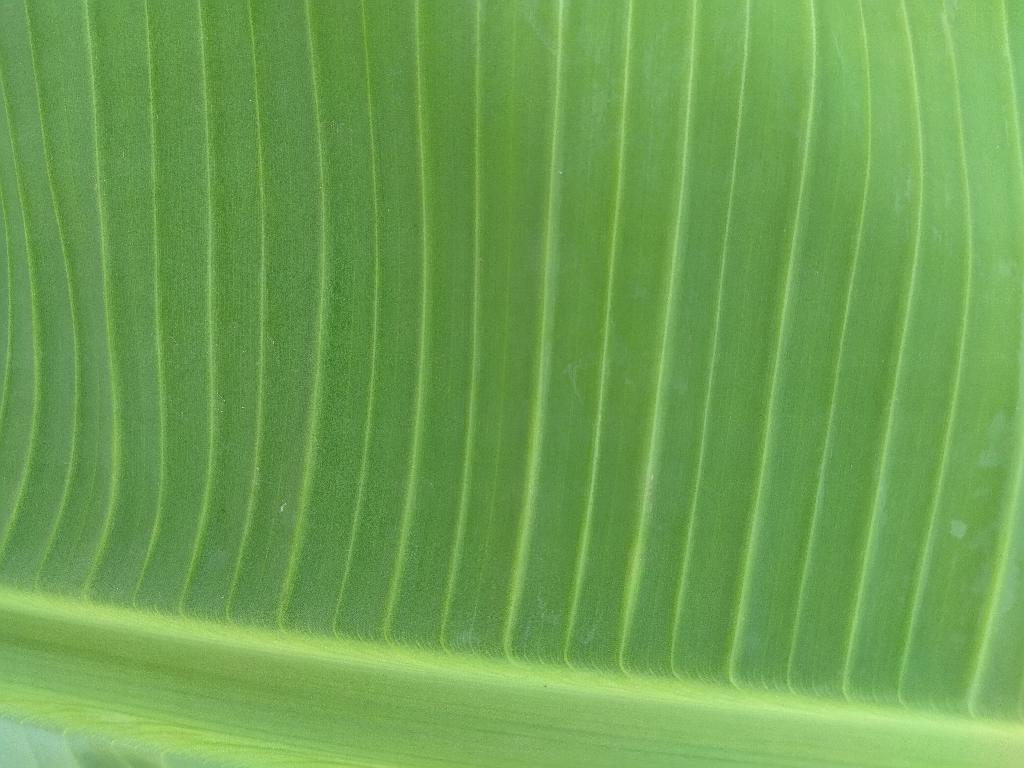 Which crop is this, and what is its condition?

banana, healthy
